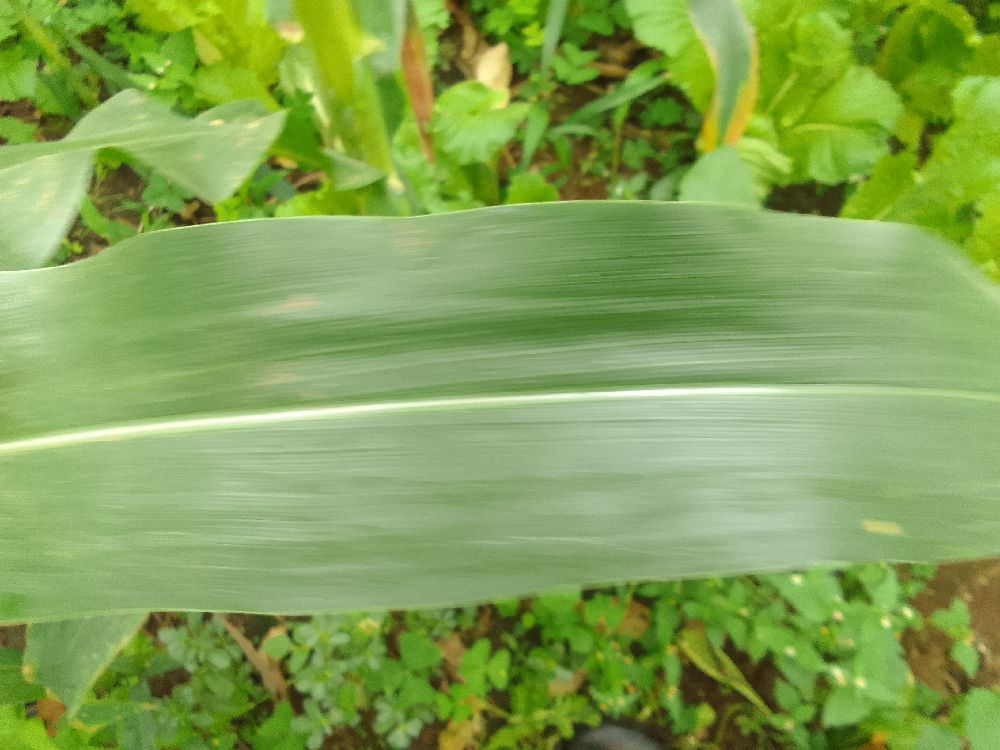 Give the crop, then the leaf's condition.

maize, healthy
